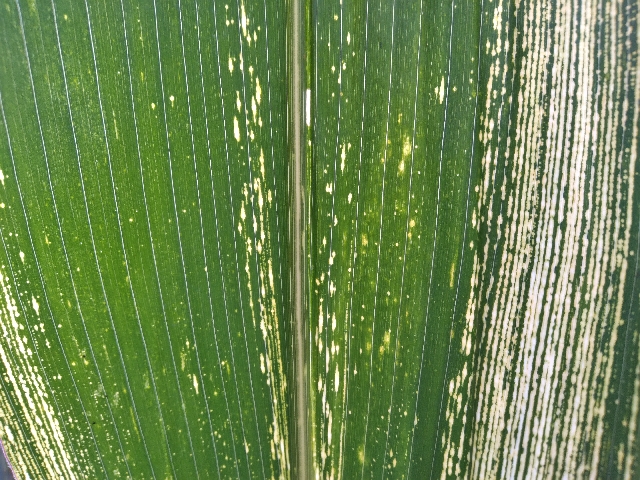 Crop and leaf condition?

maize, maize streak virus
